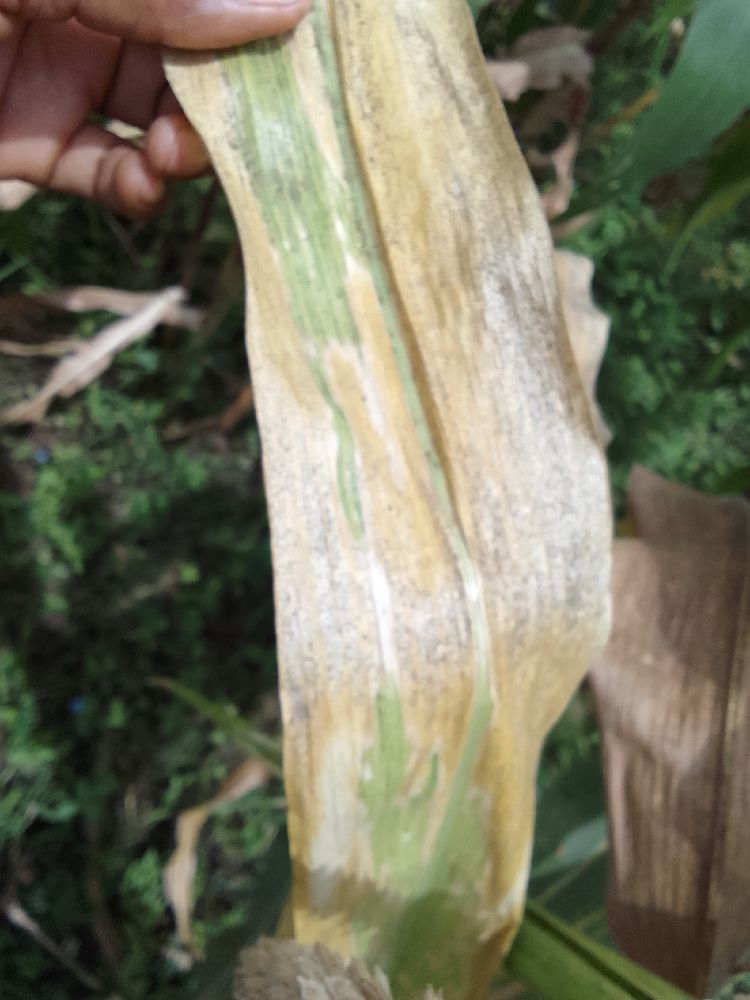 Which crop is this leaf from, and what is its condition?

maize, maize lethal necrosis
